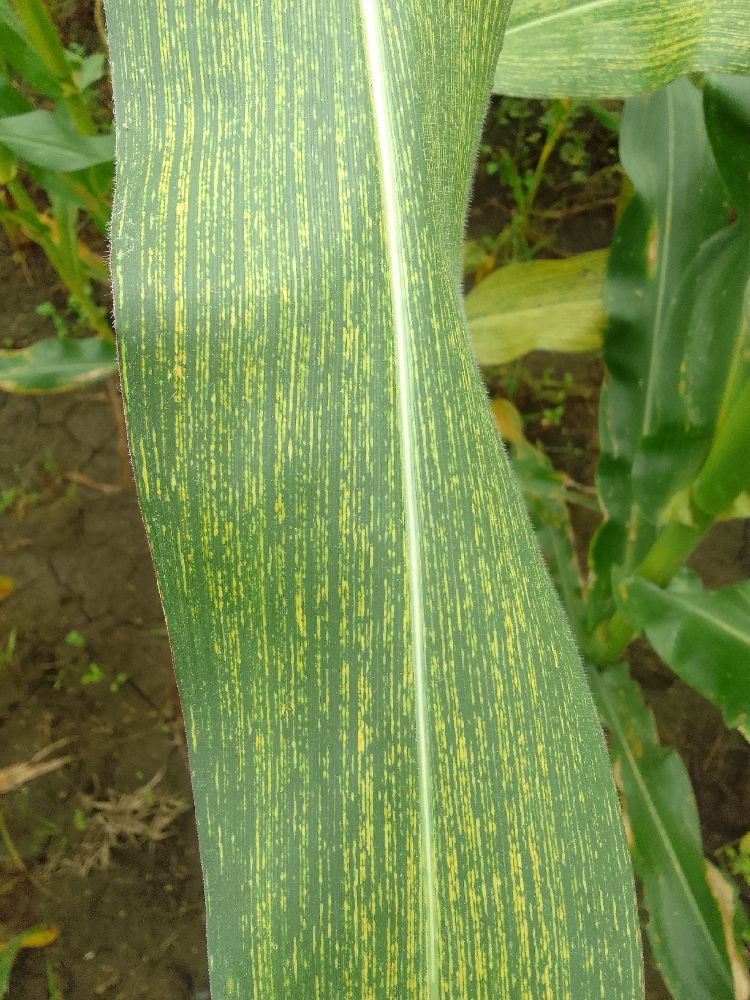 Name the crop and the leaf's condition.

maize, maize streak virus
